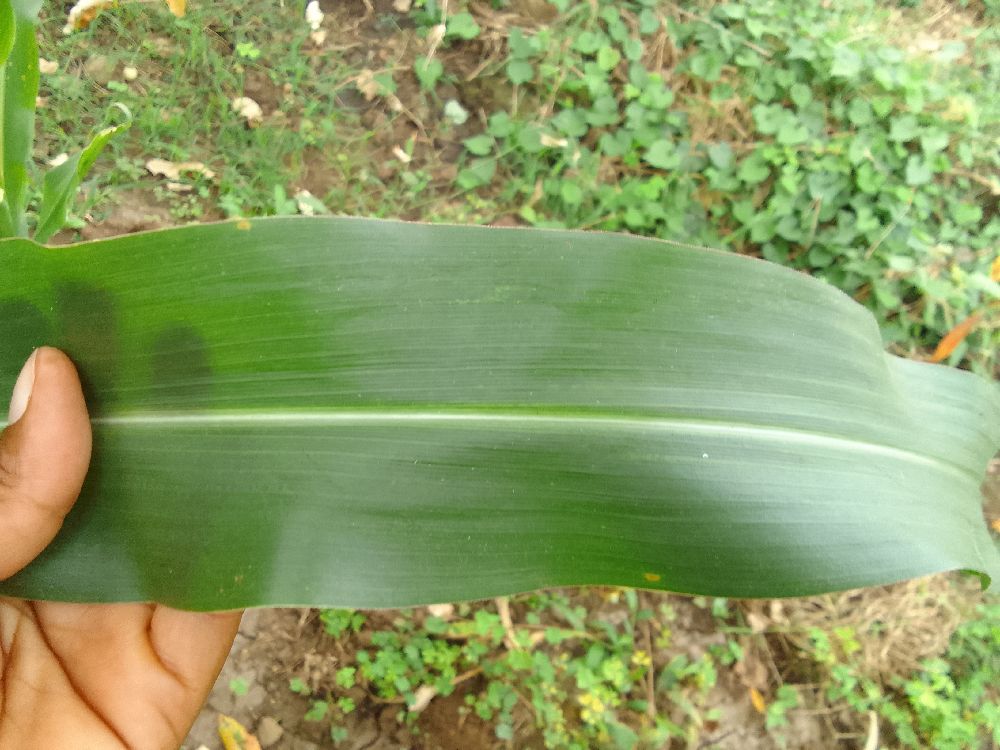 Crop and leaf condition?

maize, healthy
